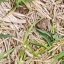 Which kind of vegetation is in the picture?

grass
